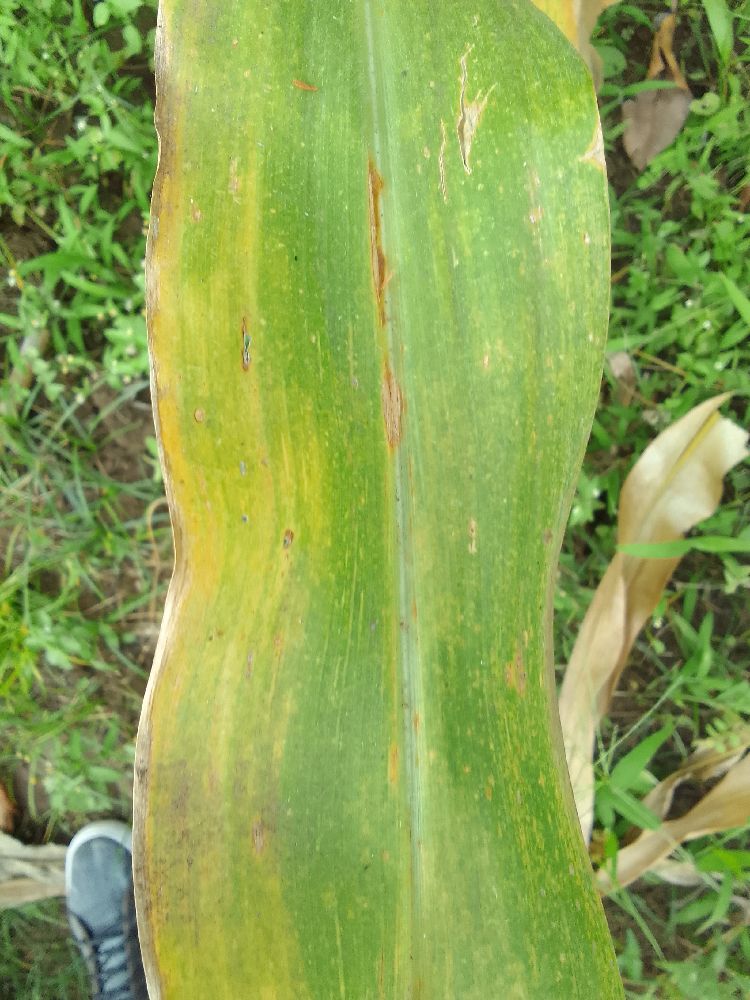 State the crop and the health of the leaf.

maize, maize lethal necrosis
